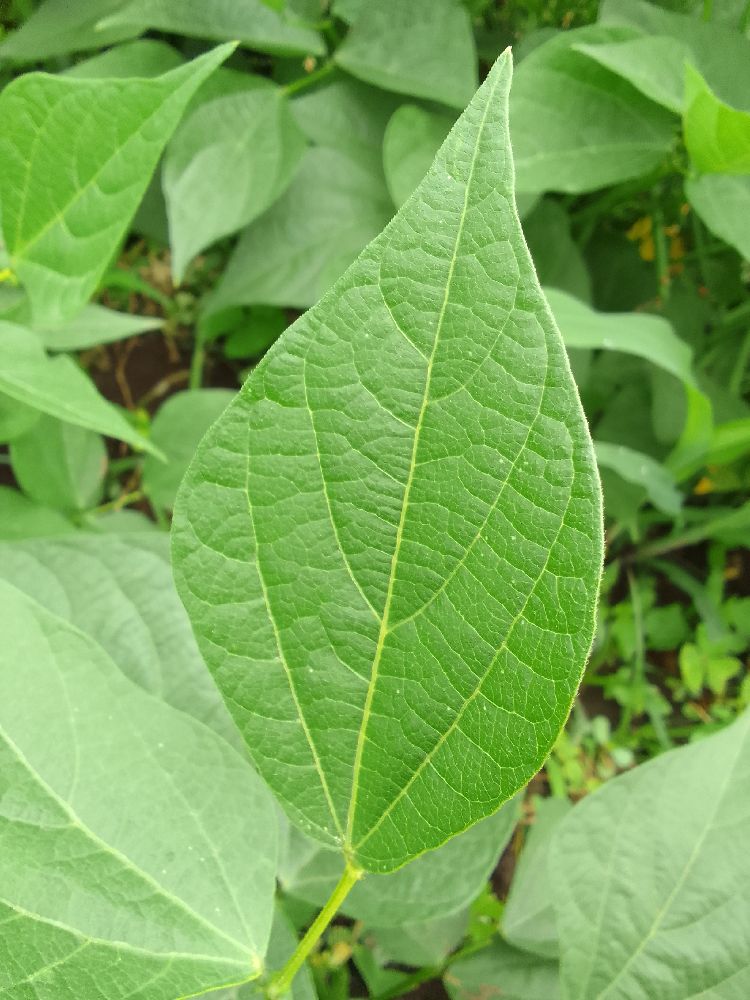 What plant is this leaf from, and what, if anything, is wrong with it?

common bean, healthy
